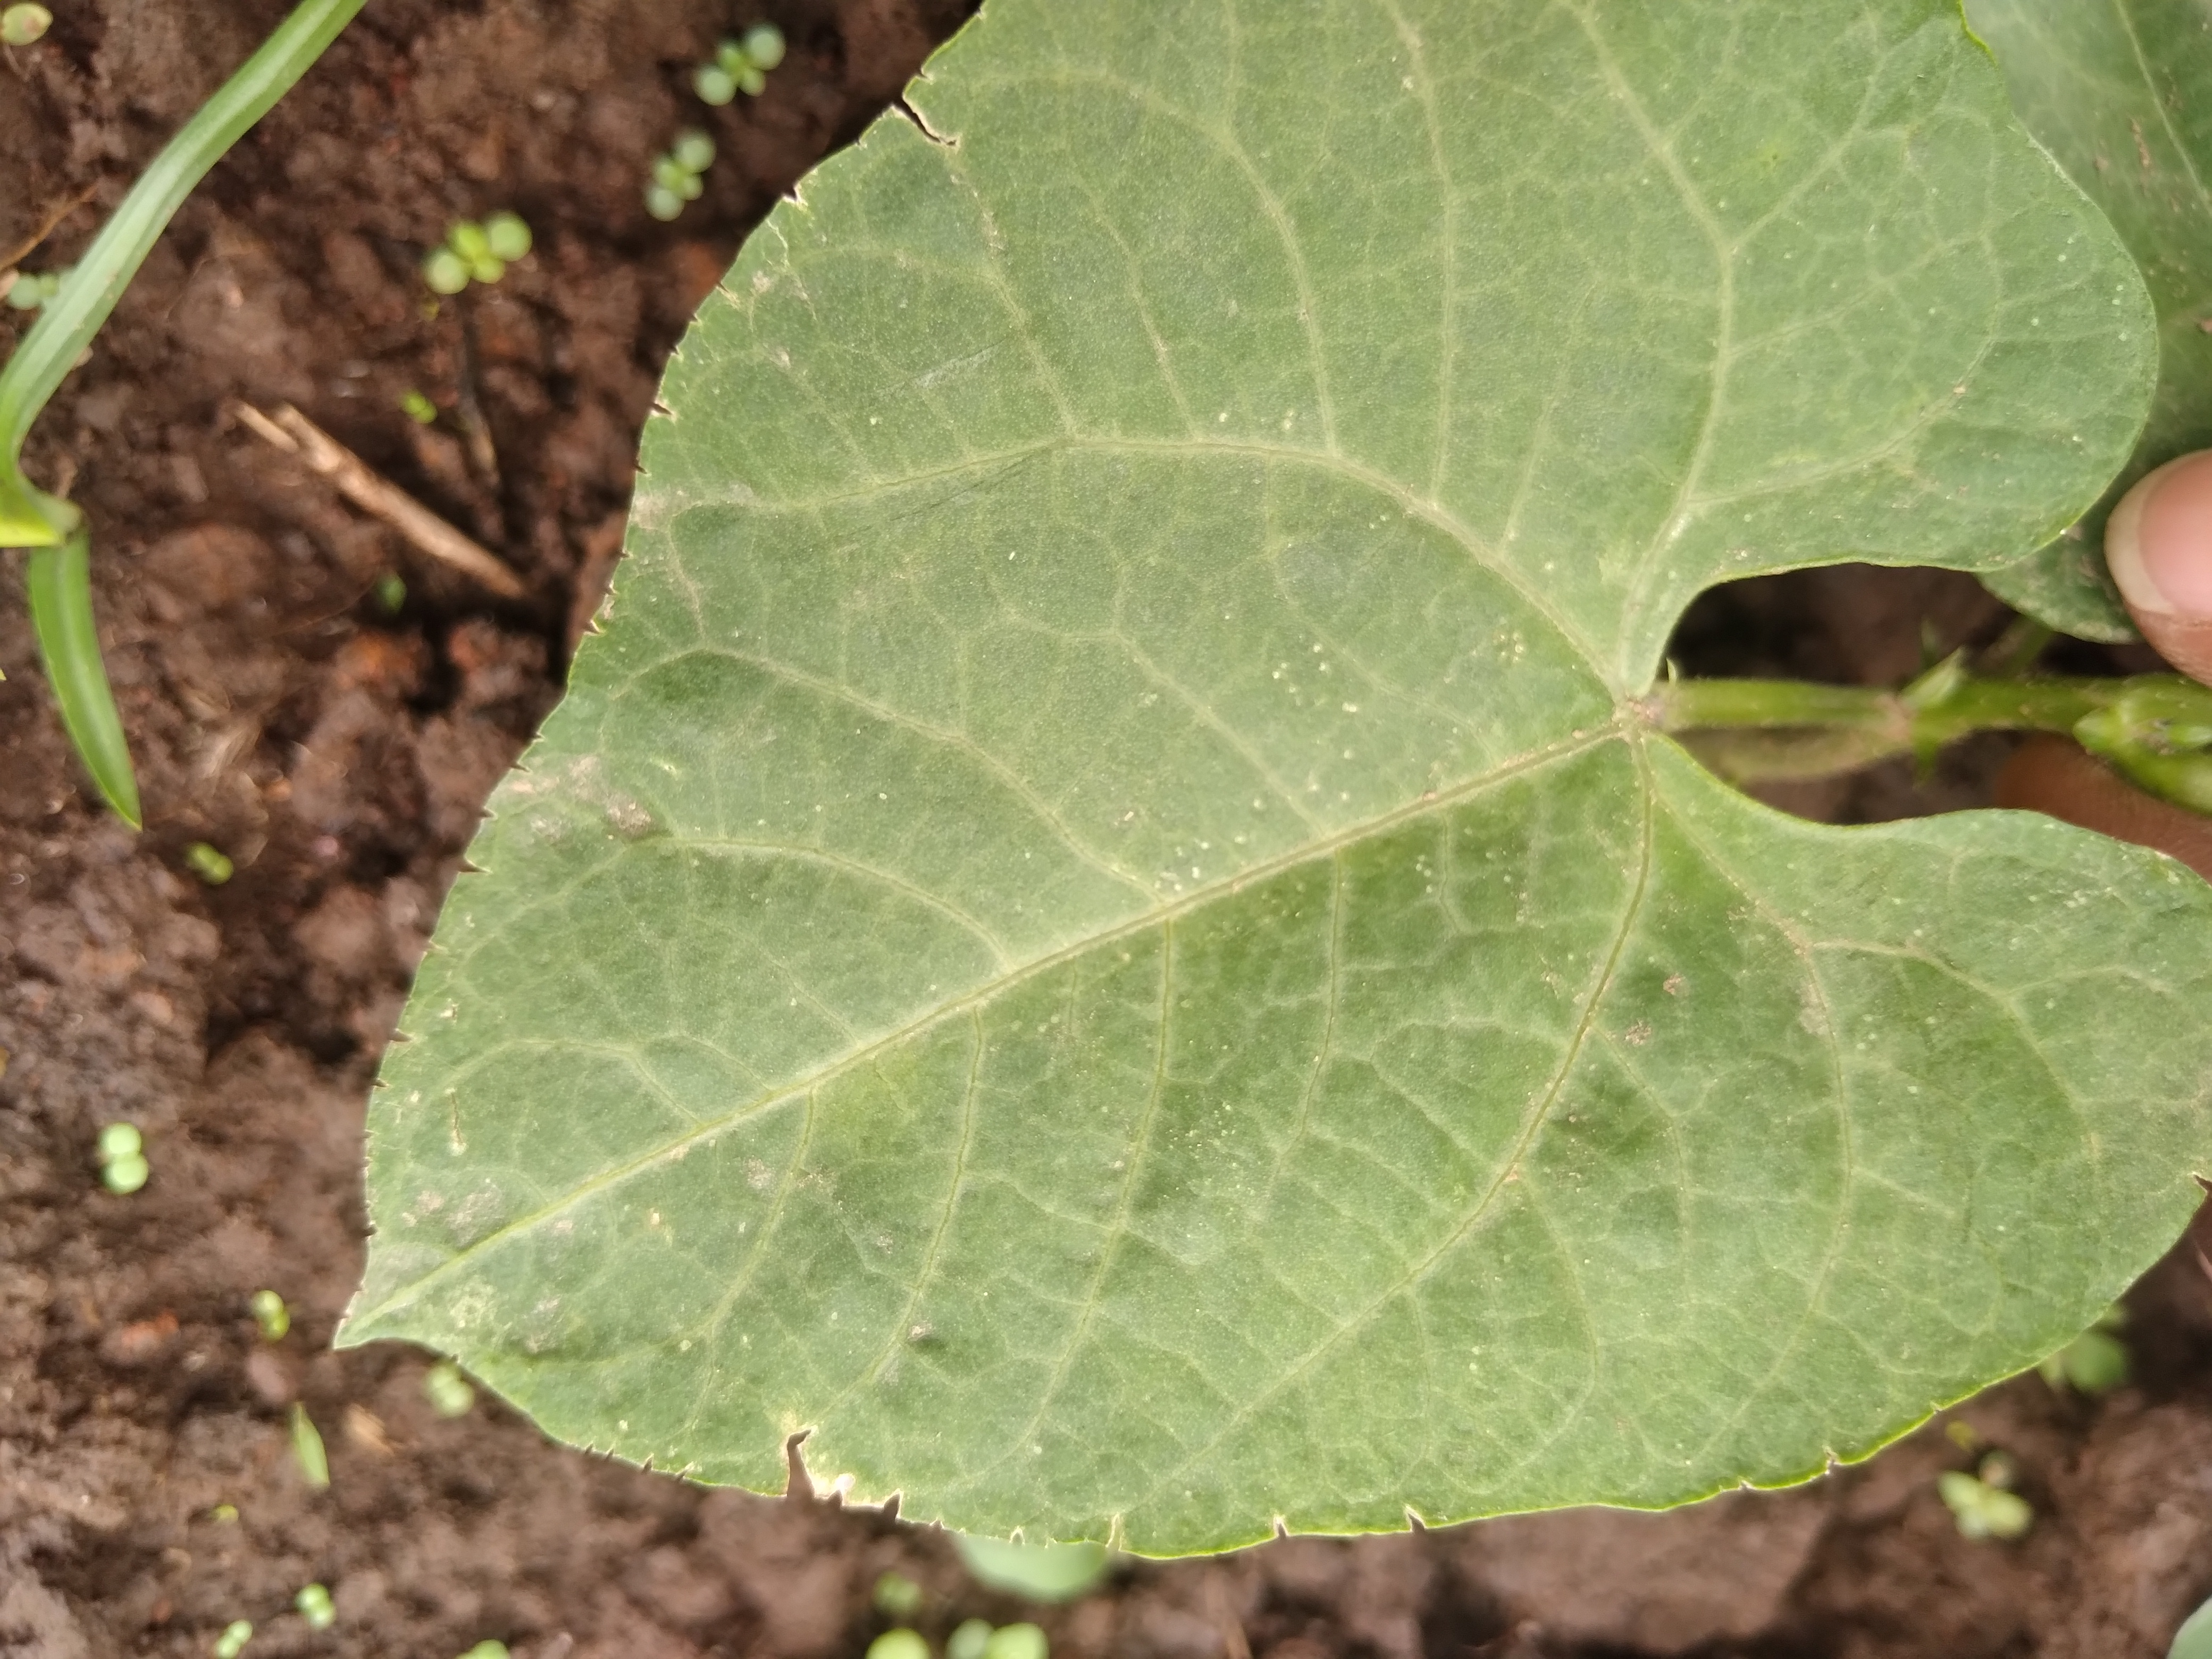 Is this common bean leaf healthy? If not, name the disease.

healthy
